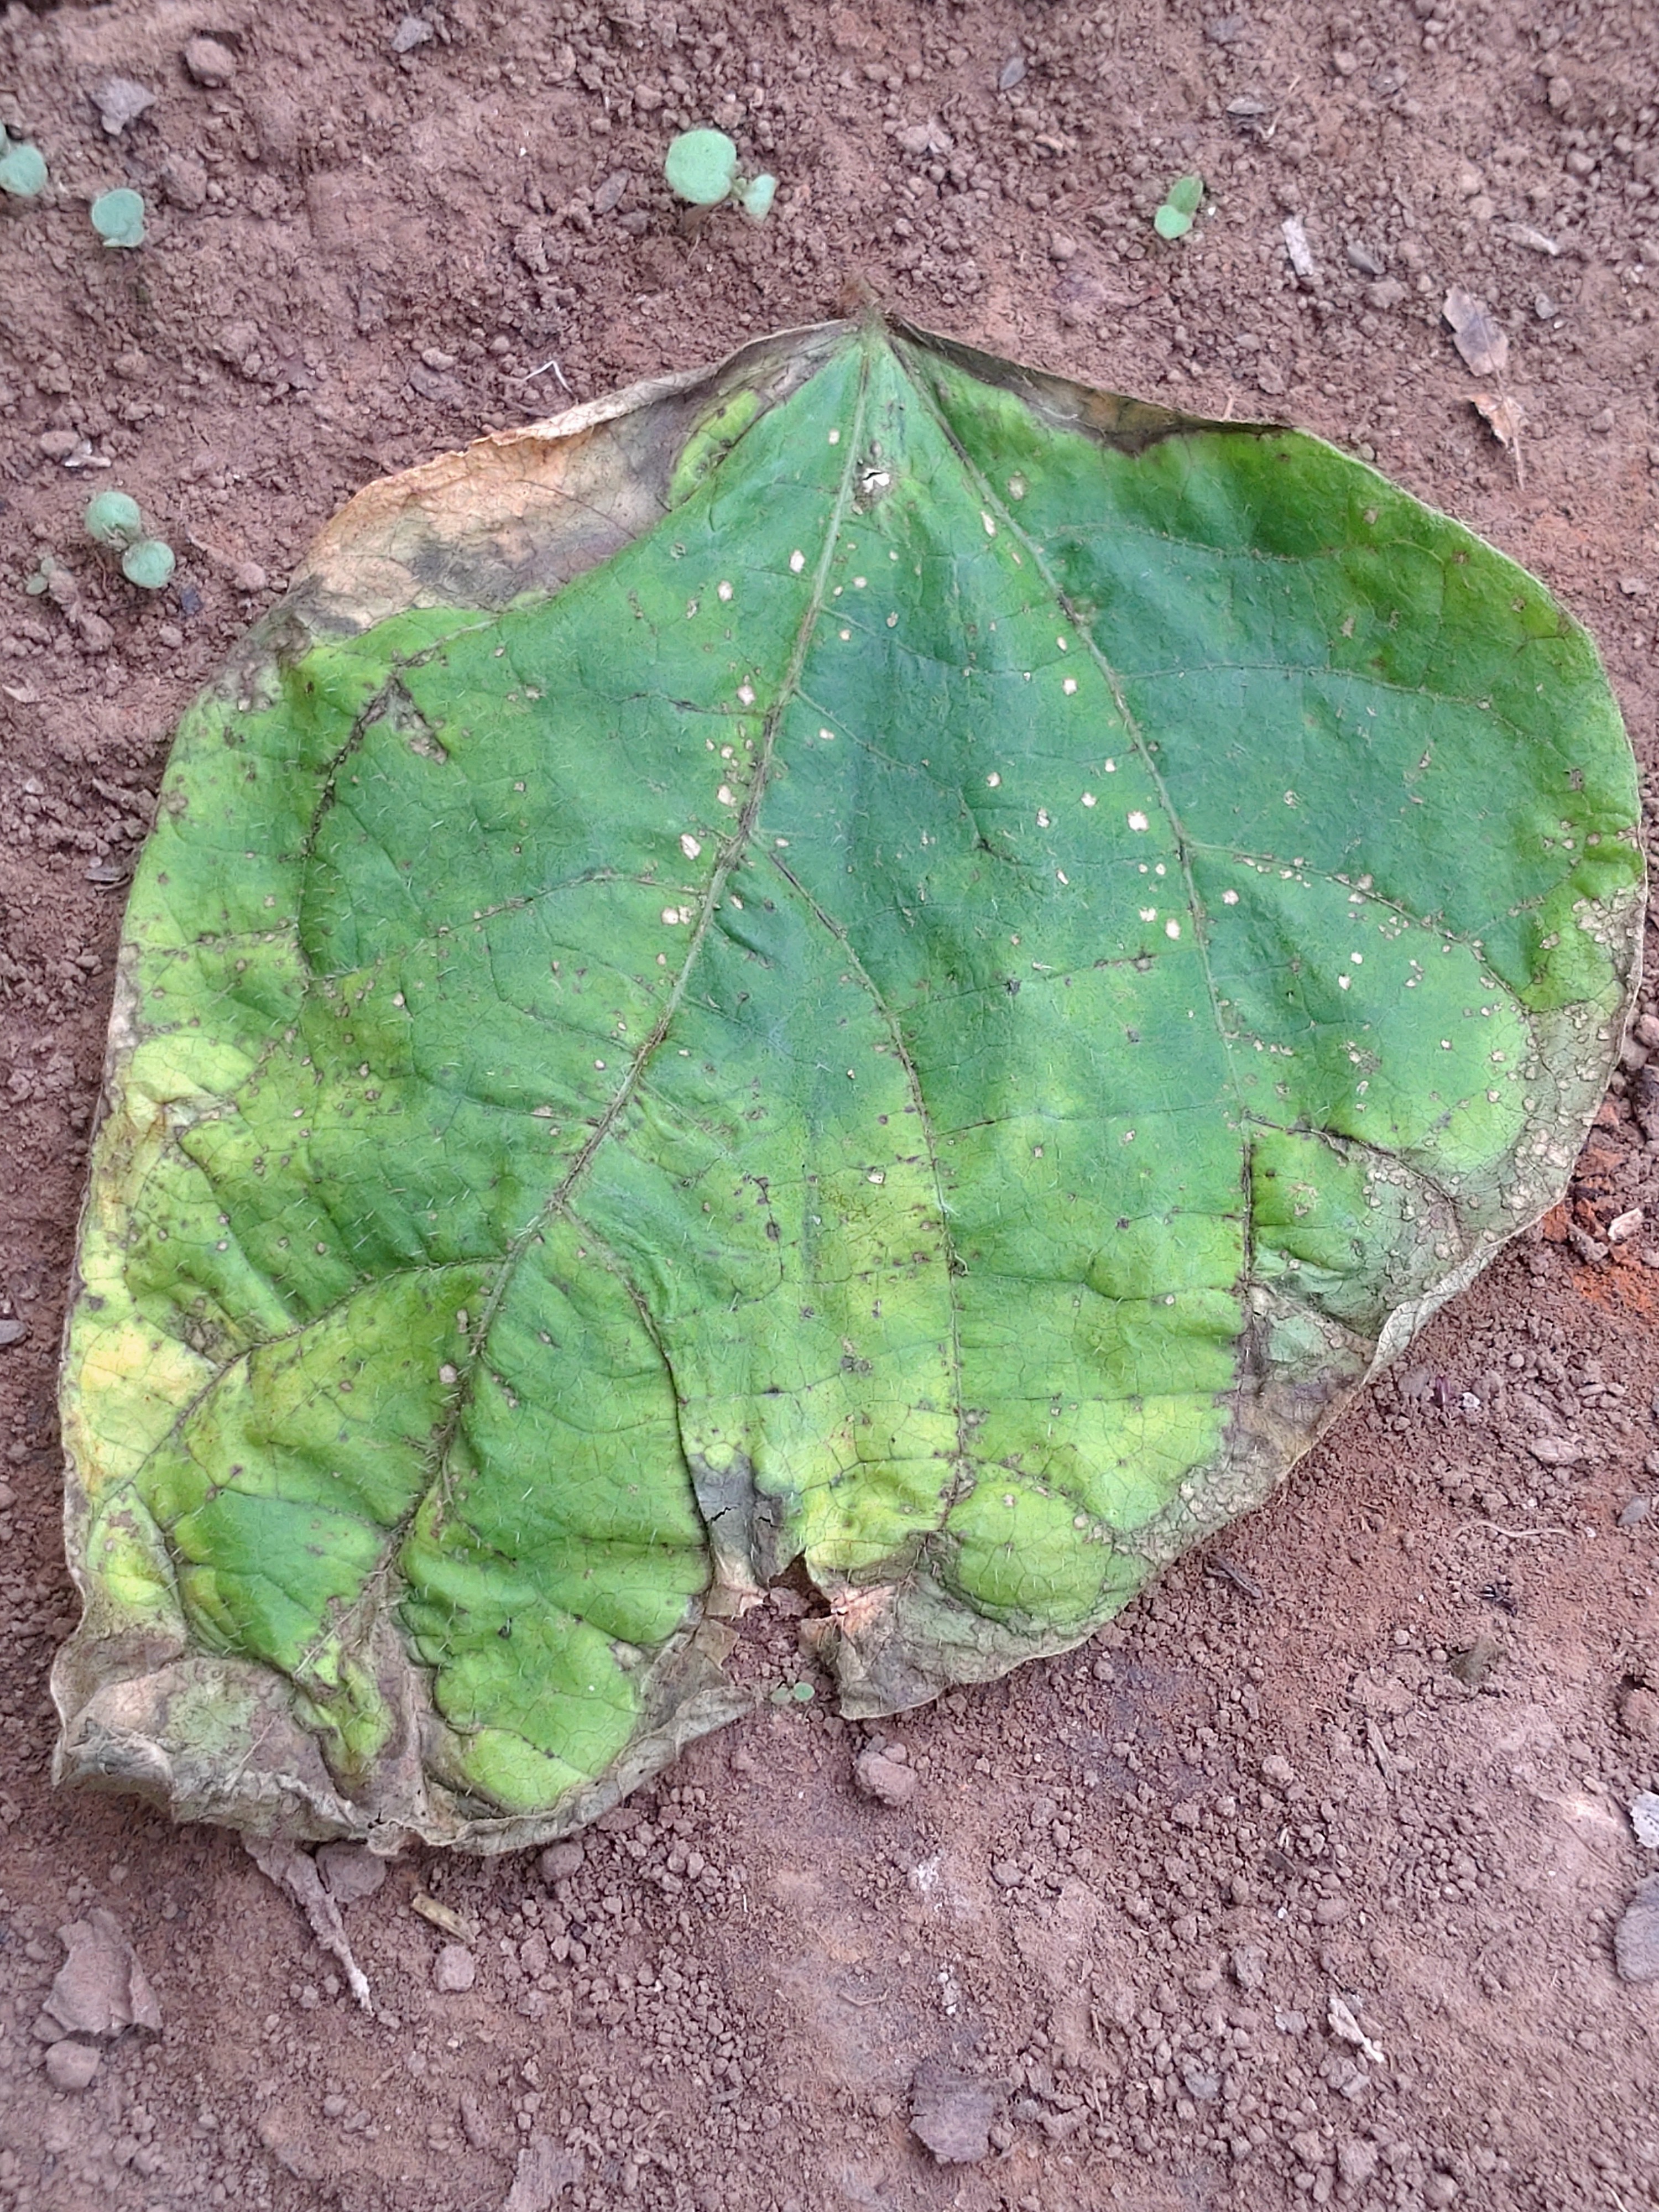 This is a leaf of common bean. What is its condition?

anthracnose
